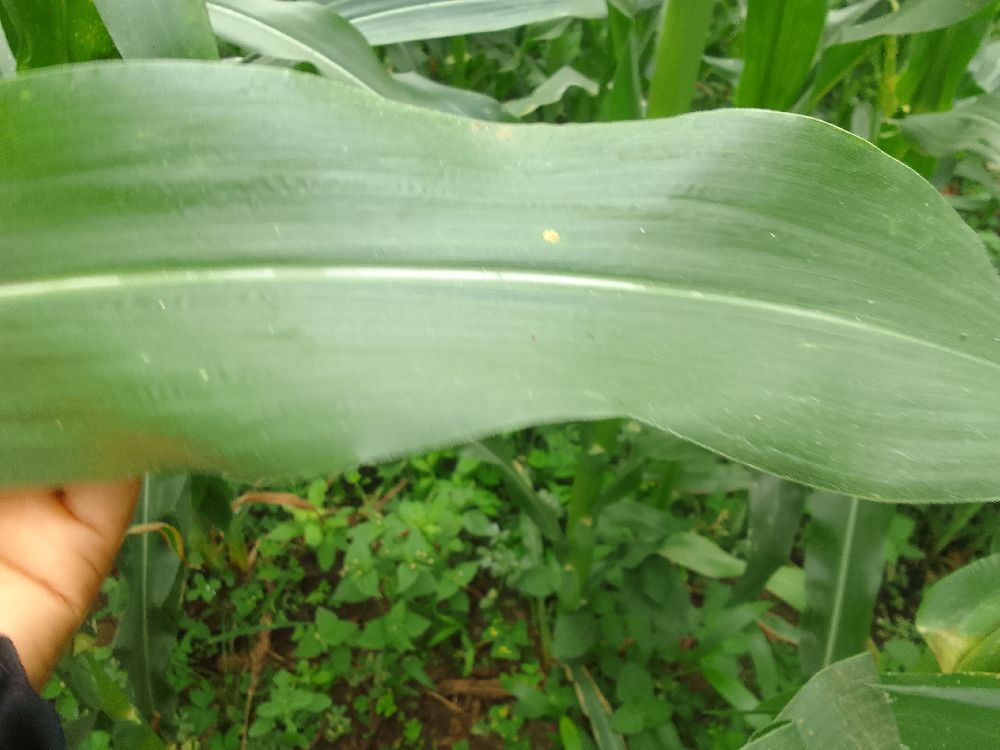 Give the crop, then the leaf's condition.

maize, healthy
